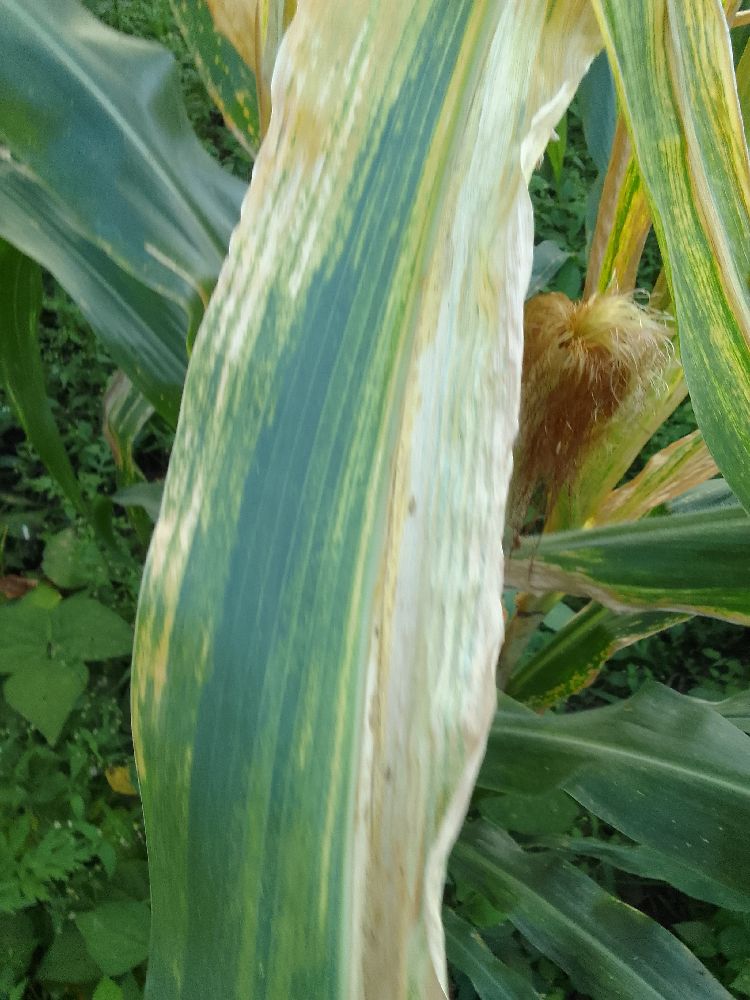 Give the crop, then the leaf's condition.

maize, maize lethal necrosis
